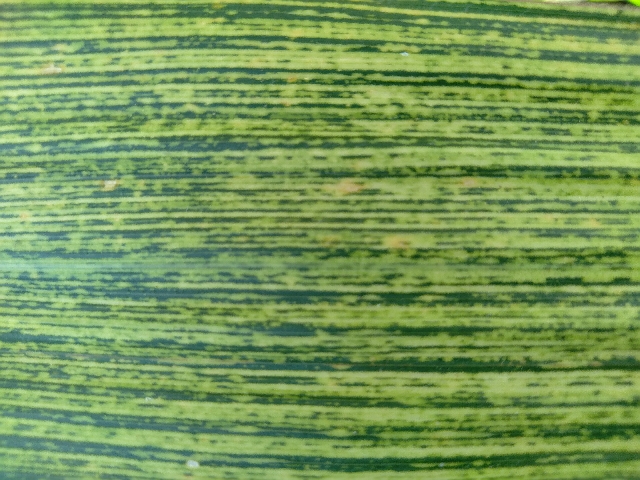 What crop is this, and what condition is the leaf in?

maize, maize streak virus
